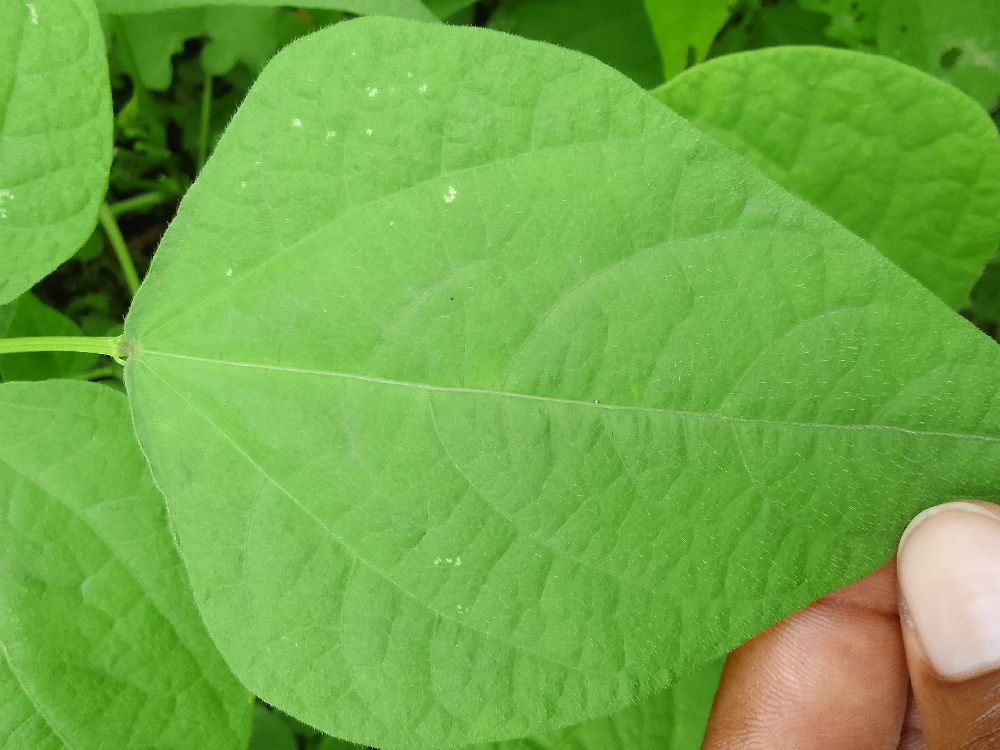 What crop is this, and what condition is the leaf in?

common bean, healthy
